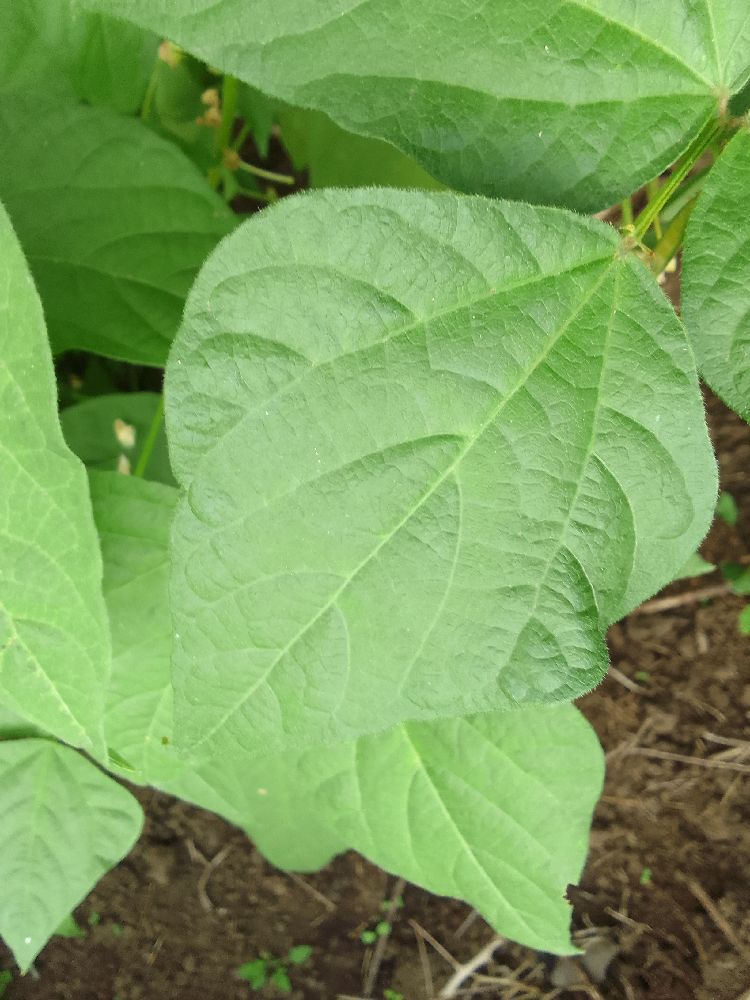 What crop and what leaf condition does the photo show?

common bean, healthy
